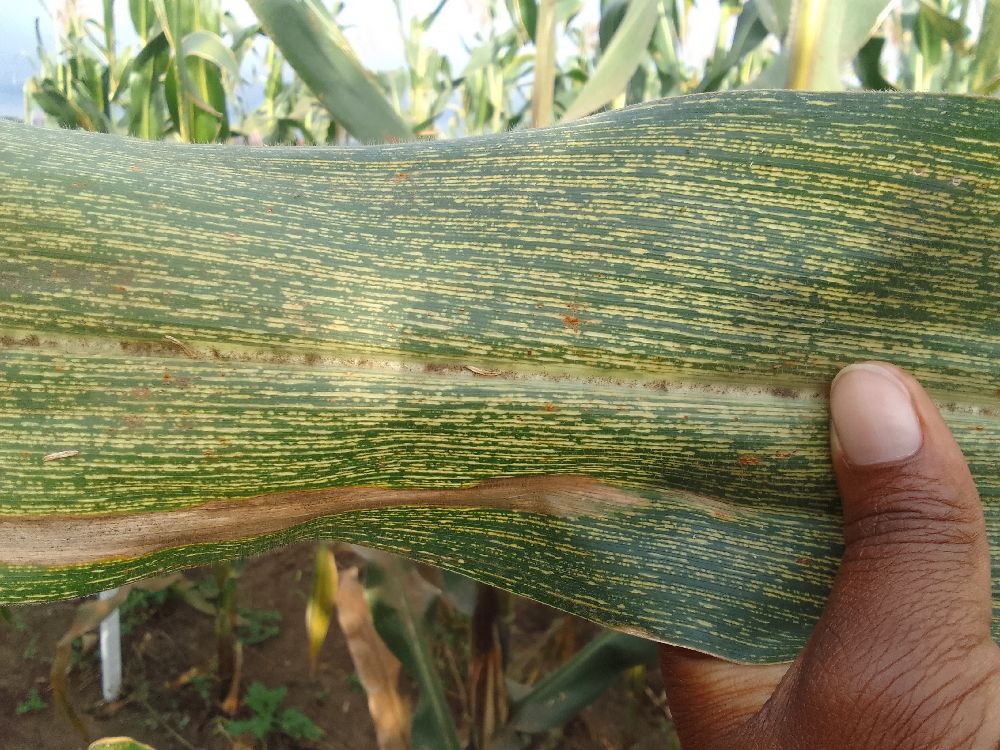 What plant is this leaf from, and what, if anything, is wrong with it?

maize, maize streak virus
